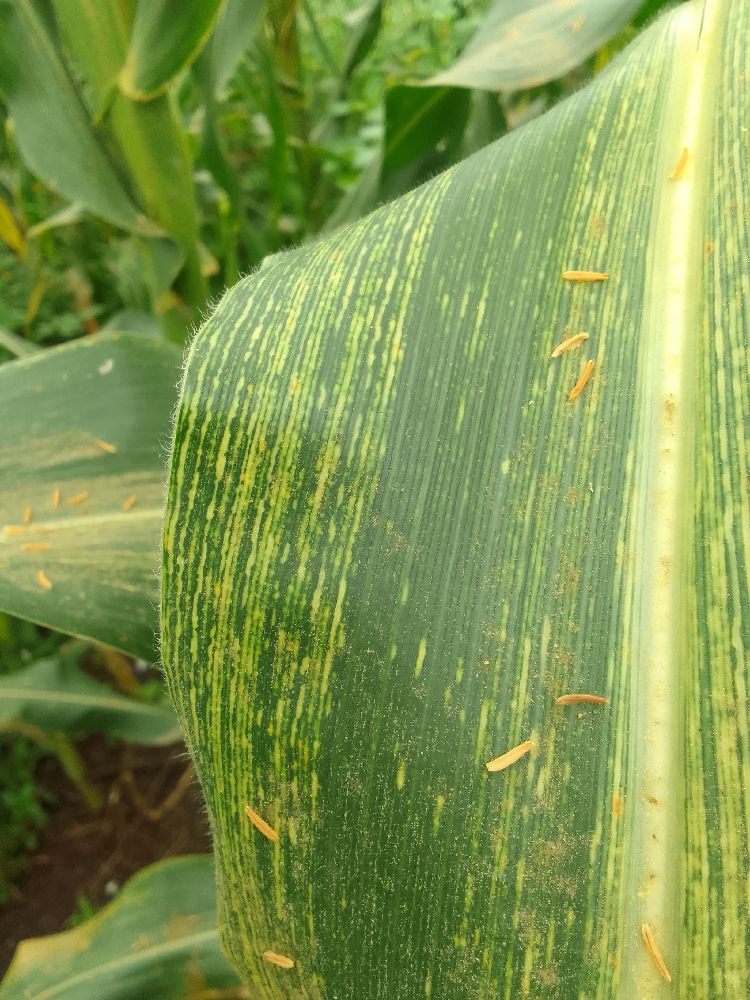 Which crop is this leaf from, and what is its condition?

maize, maize streak virus
